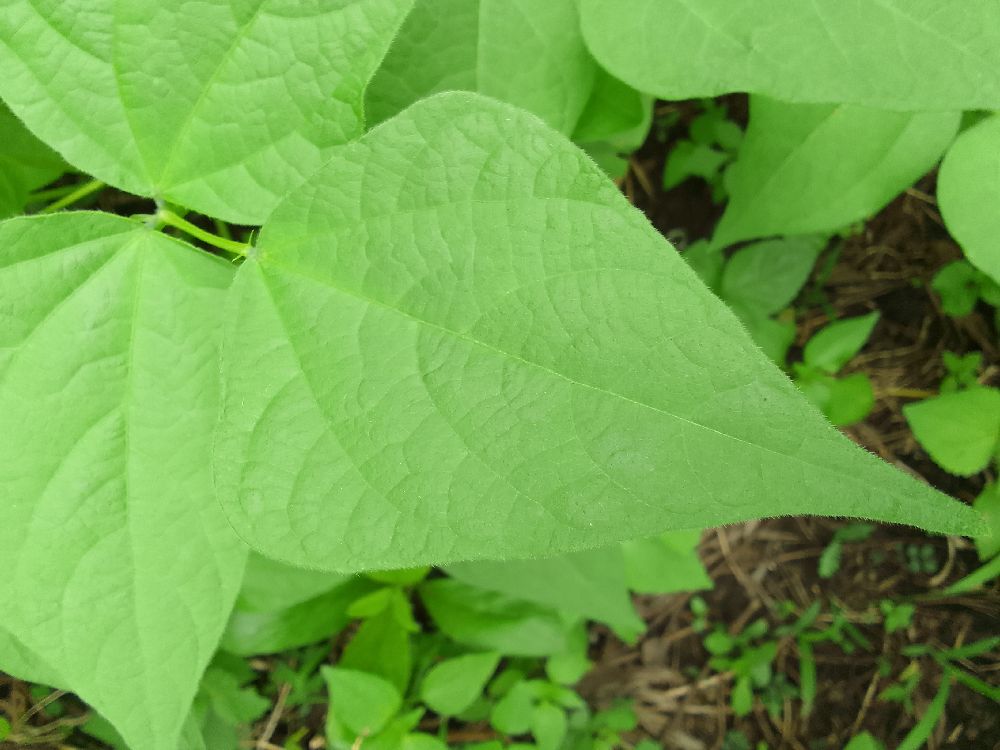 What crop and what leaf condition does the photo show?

common bean, healthy
